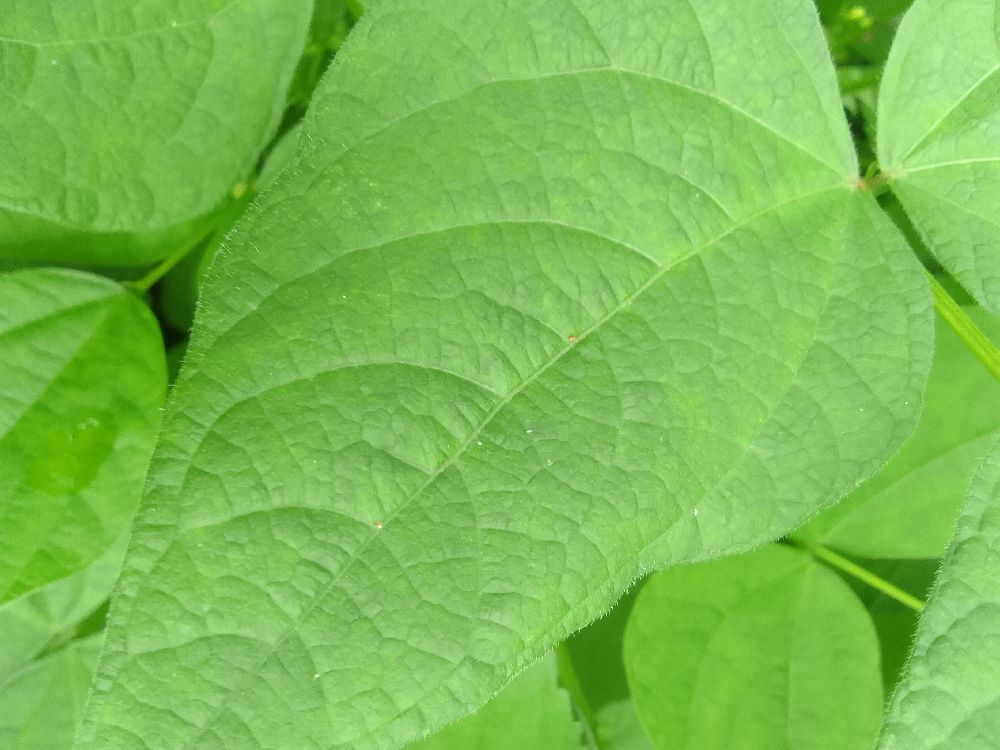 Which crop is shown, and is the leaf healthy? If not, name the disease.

common bean, healthy
